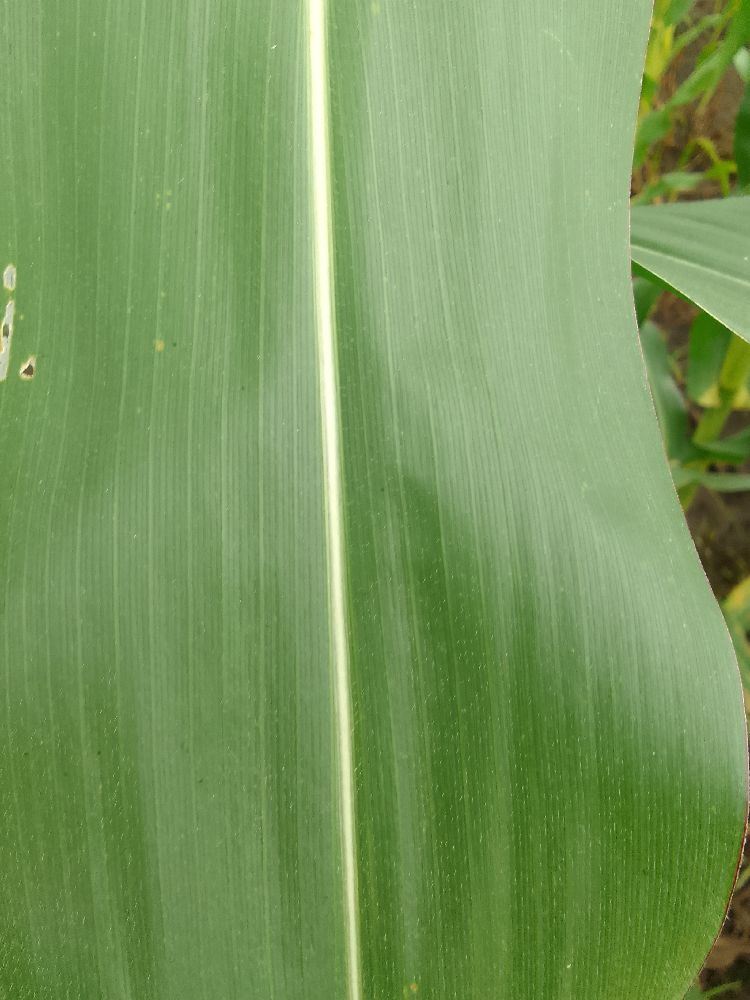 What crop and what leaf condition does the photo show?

maize, healthy
